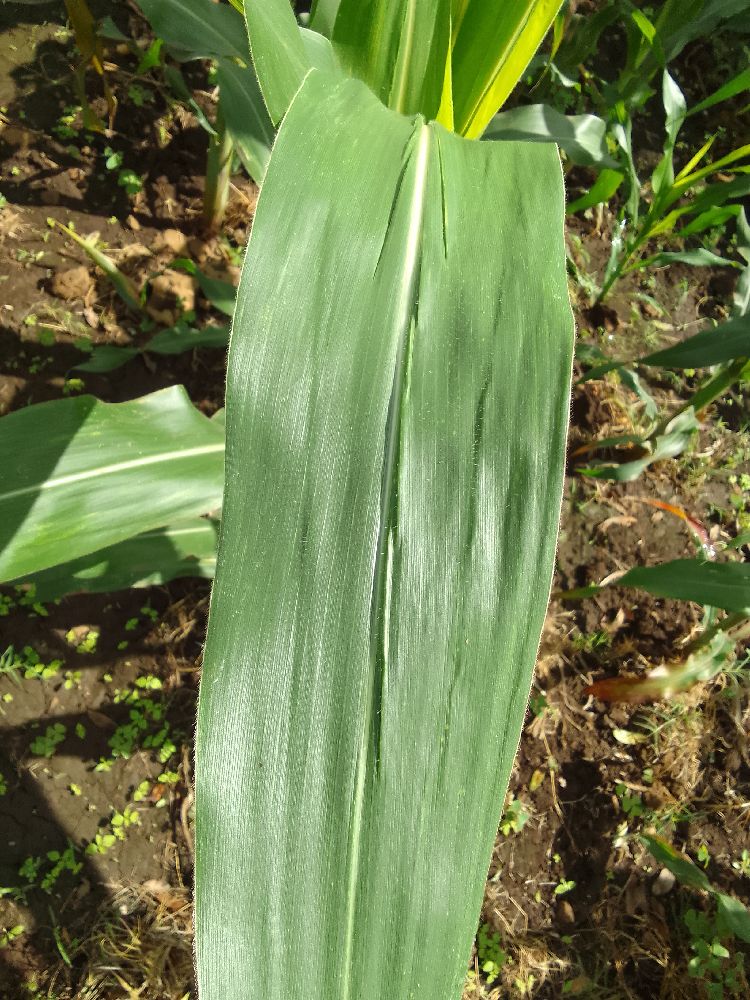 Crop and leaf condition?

maize, healthy
